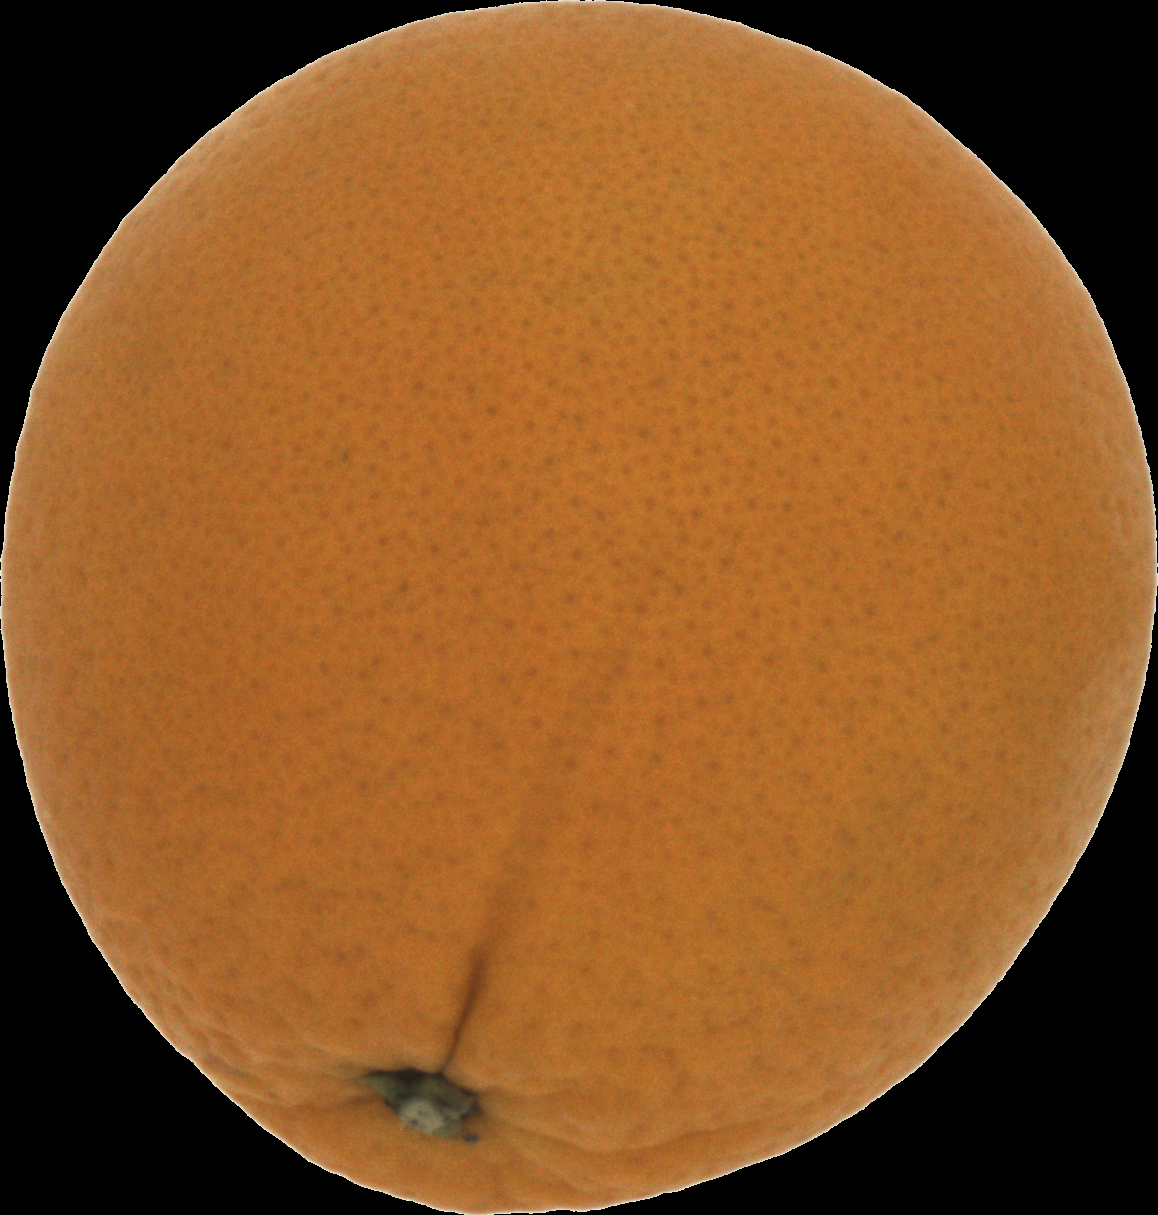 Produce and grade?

orange, good
